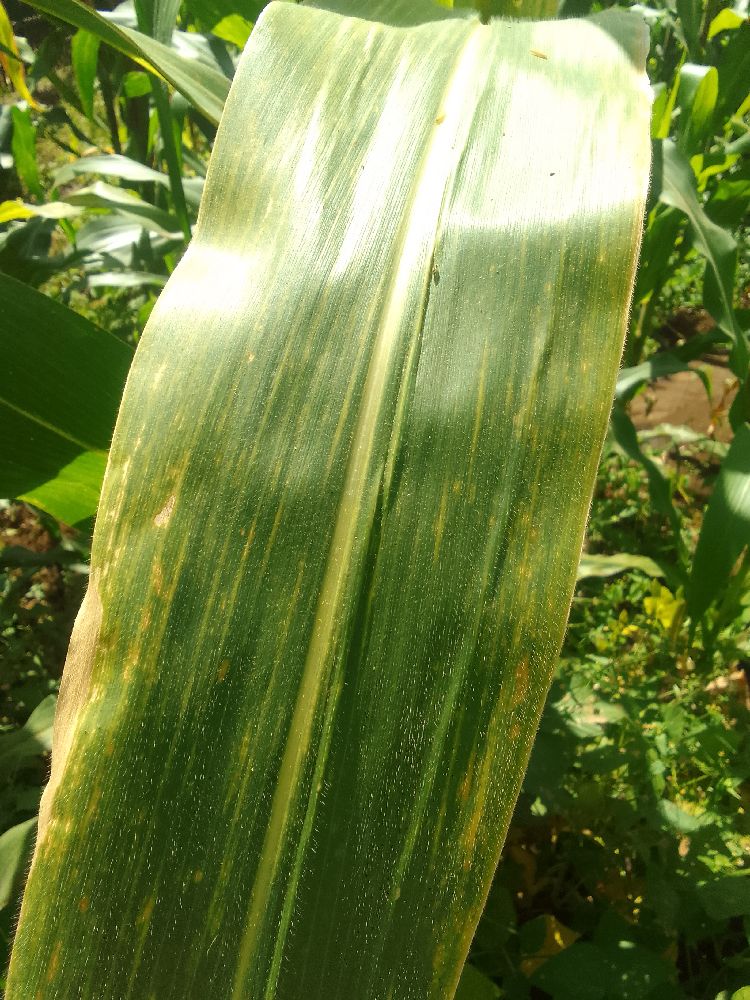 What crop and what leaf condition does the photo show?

maize, maize lethal necrosis
